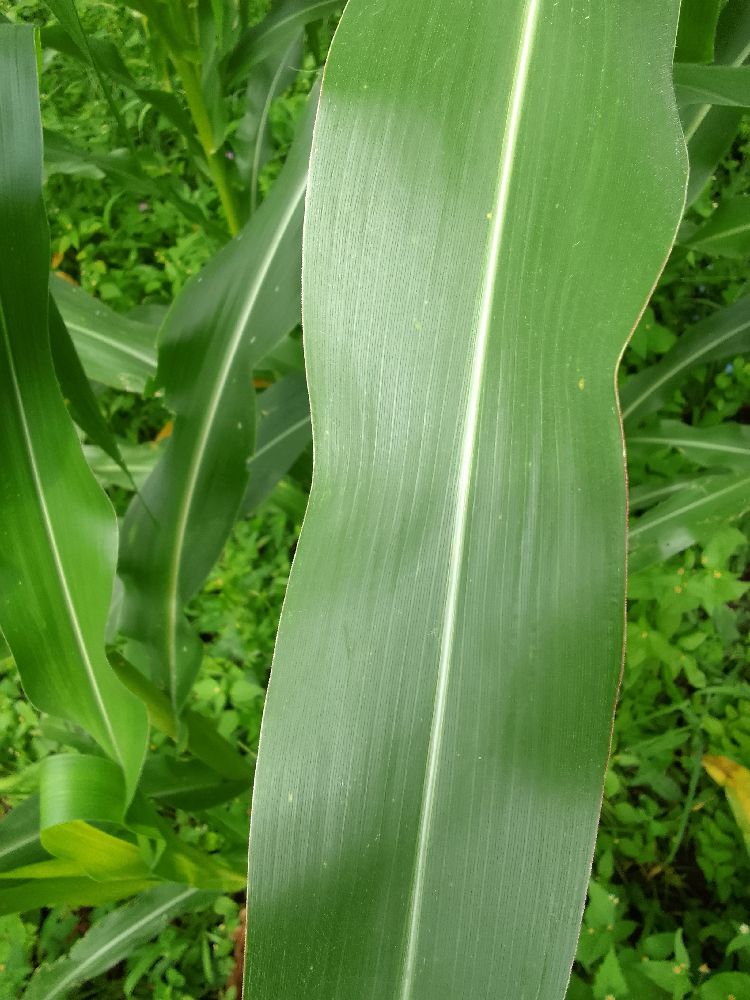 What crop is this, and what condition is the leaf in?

maize, healthy
